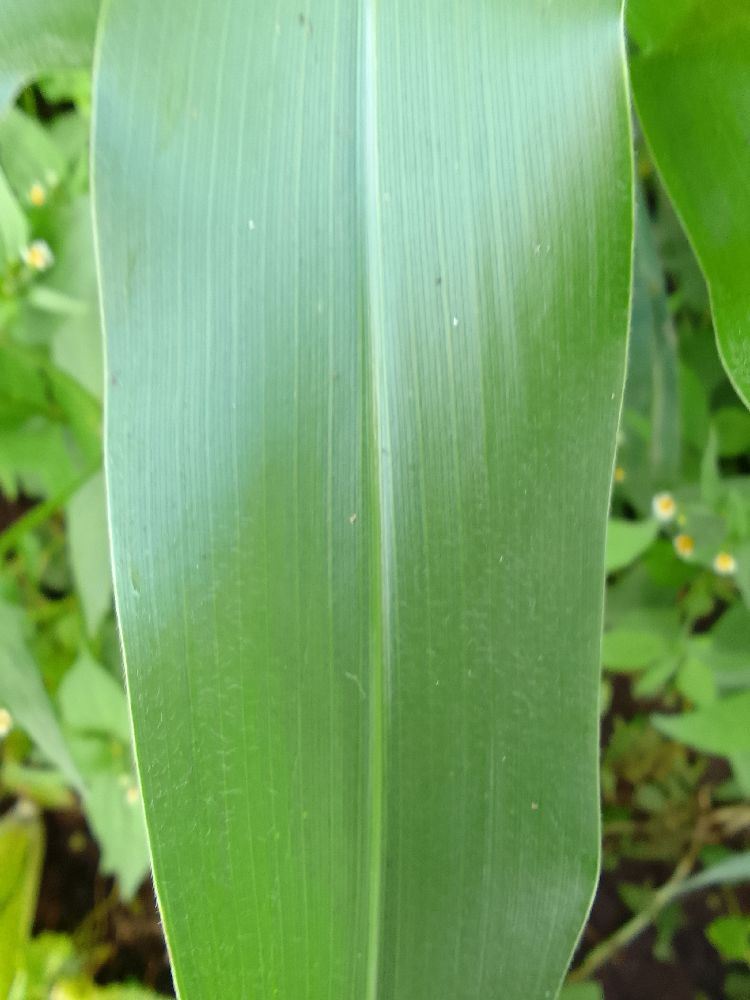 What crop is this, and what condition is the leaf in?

maize, healthy
